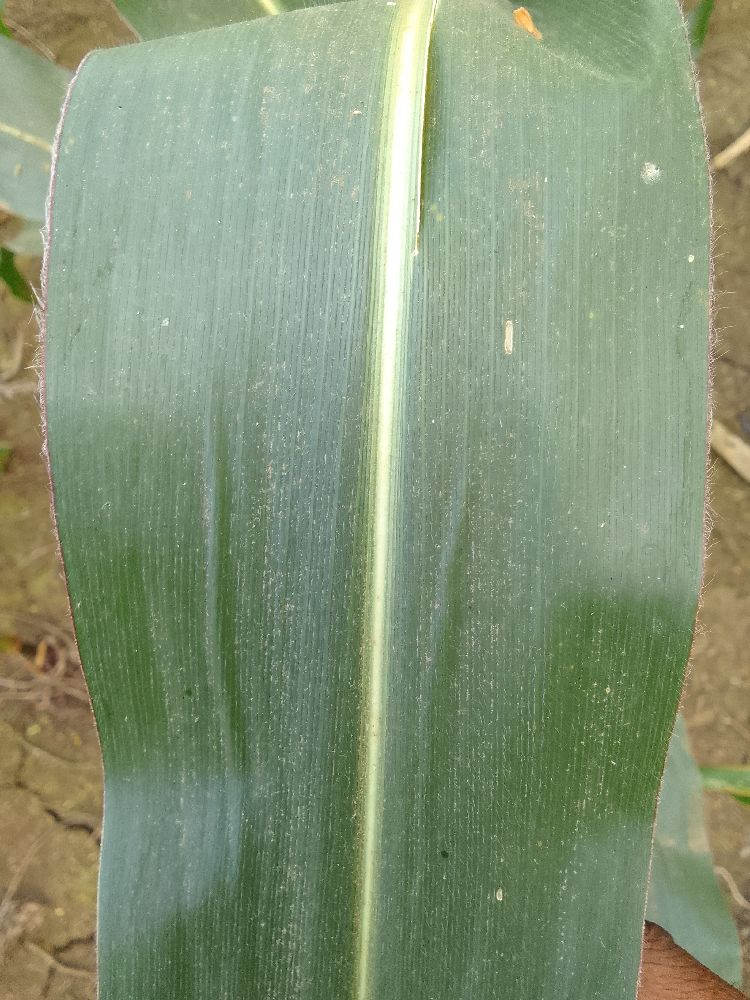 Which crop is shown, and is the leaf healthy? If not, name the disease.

maize, healthy
